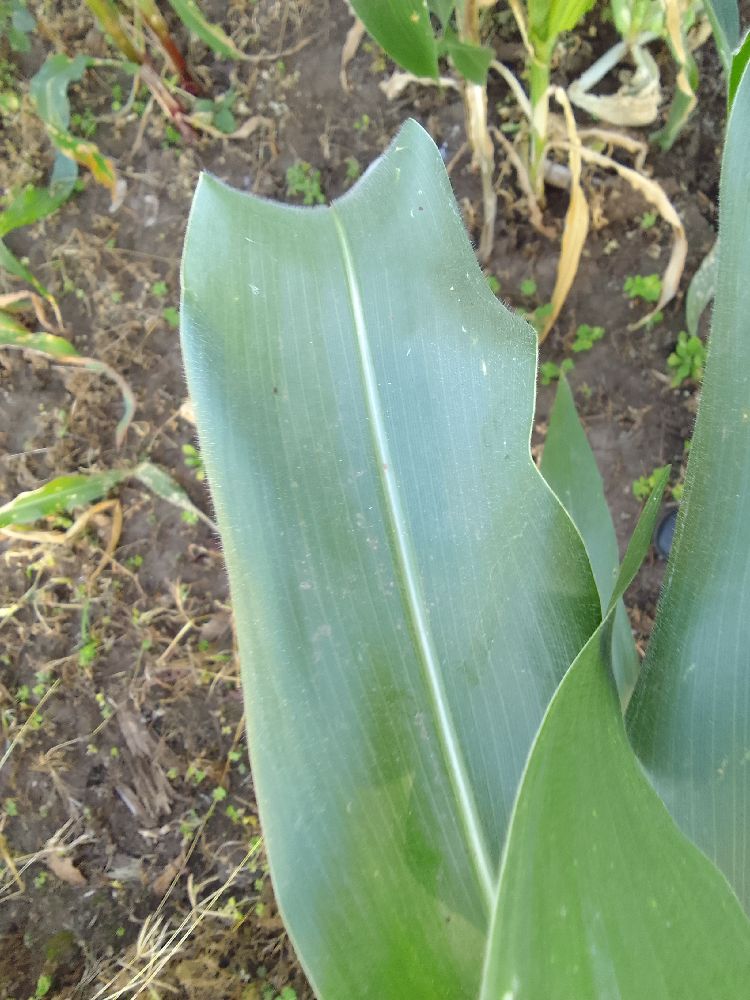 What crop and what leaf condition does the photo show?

maize, healthy
